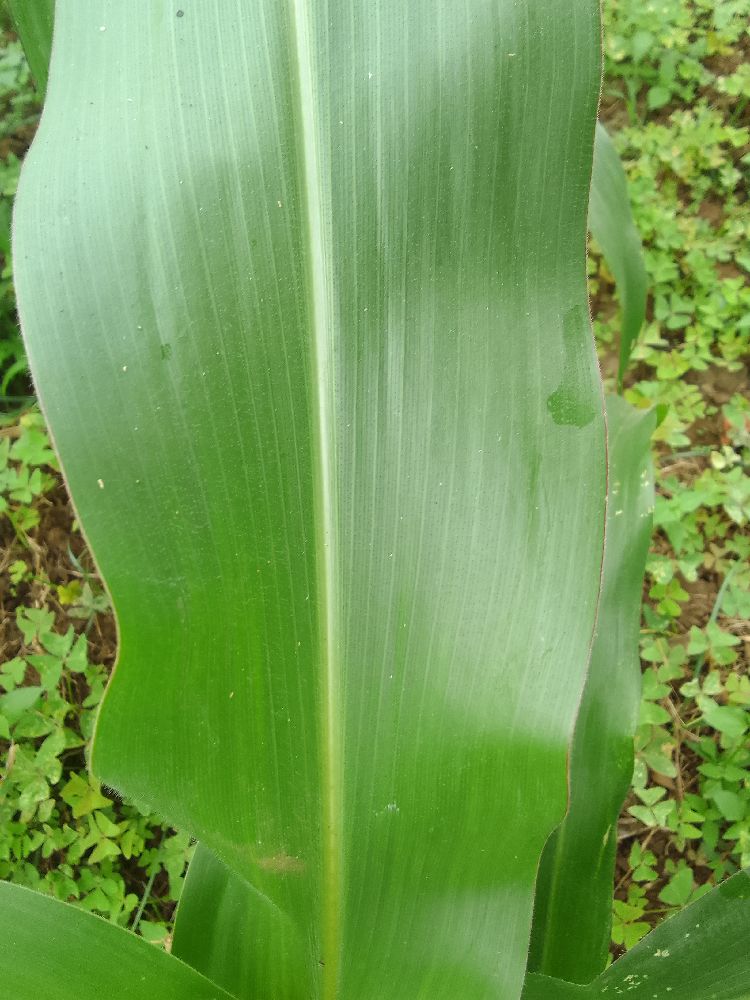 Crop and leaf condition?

maize, healthy
